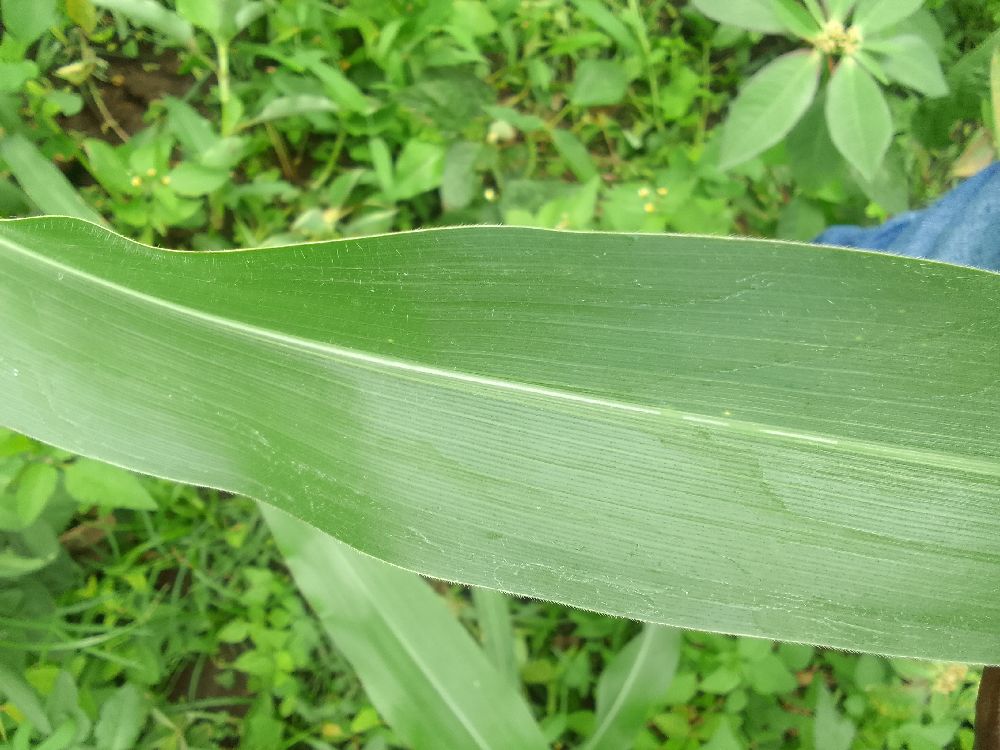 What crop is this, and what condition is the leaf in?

maize, healthy
